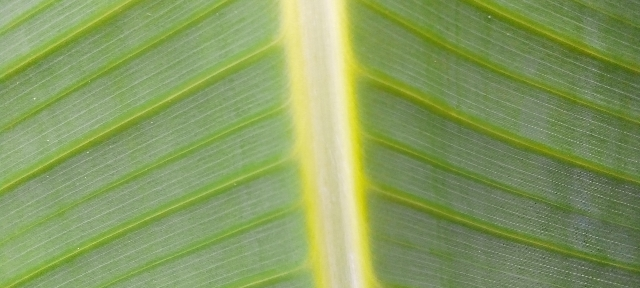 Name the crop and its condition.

banana, healthy
